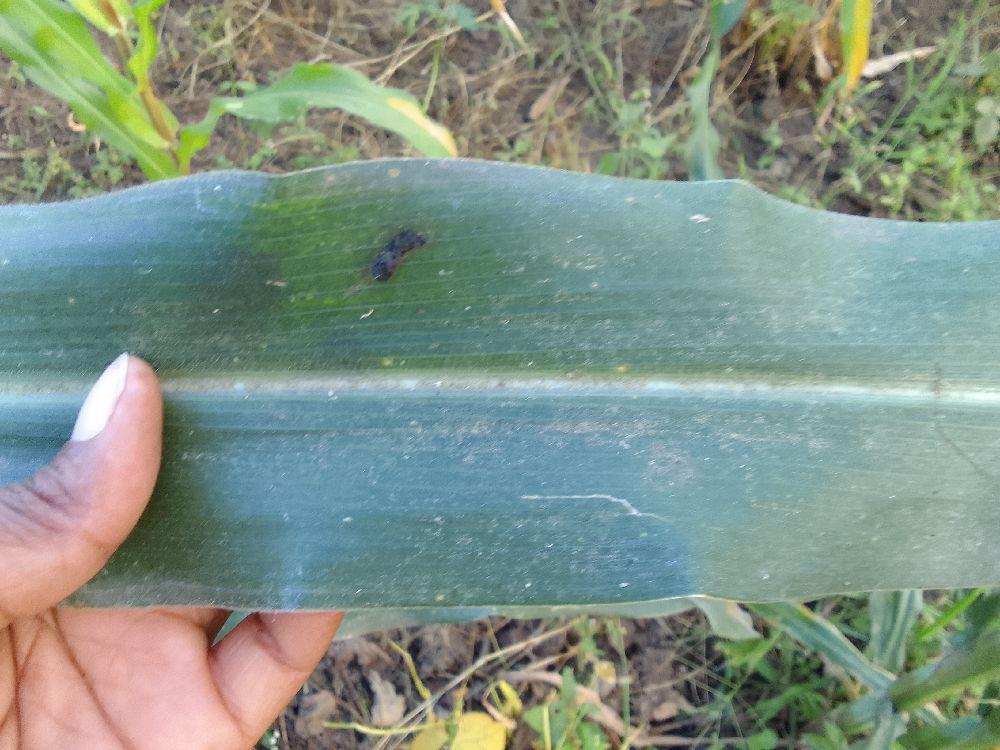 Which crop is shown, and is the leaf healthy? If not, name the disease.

maize, healthy
